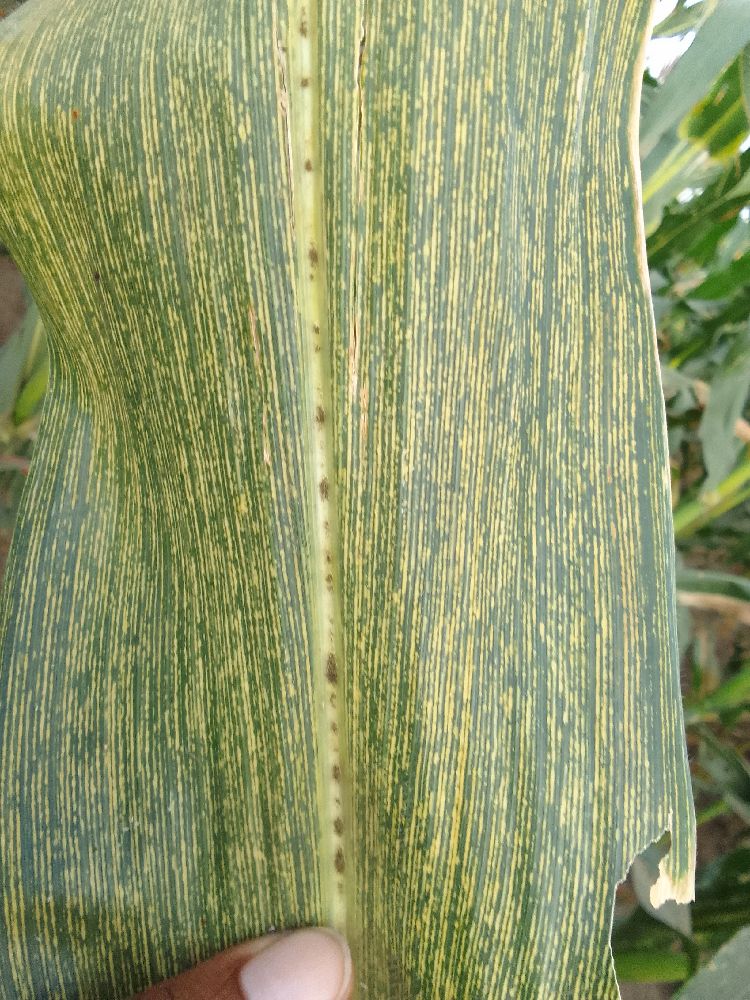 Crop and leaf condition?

maize, maize streak virus
